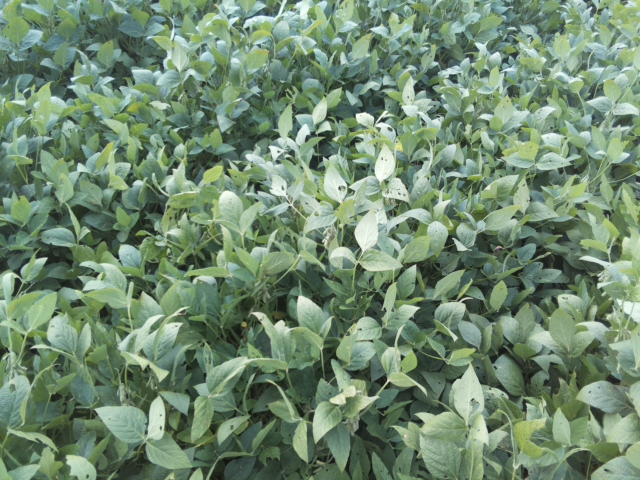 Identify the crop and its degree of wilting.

soybean, leaflets folding inward at secondary pulvinus with no turgor loss in leaflets or petioles
